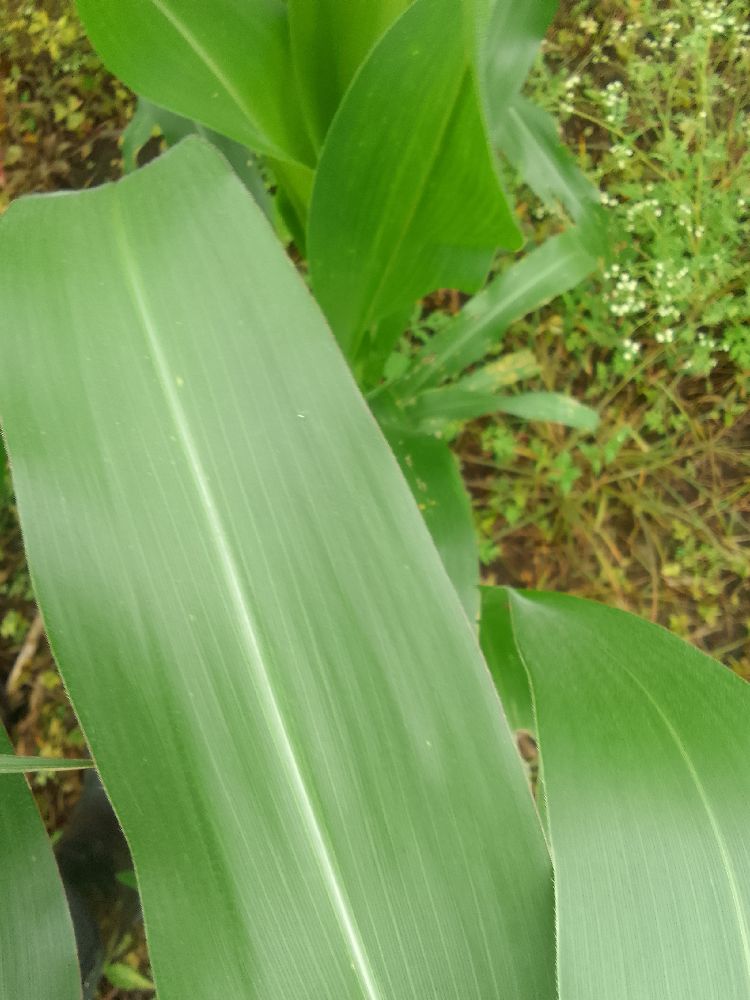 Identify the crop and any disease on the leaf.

maize, healthy
